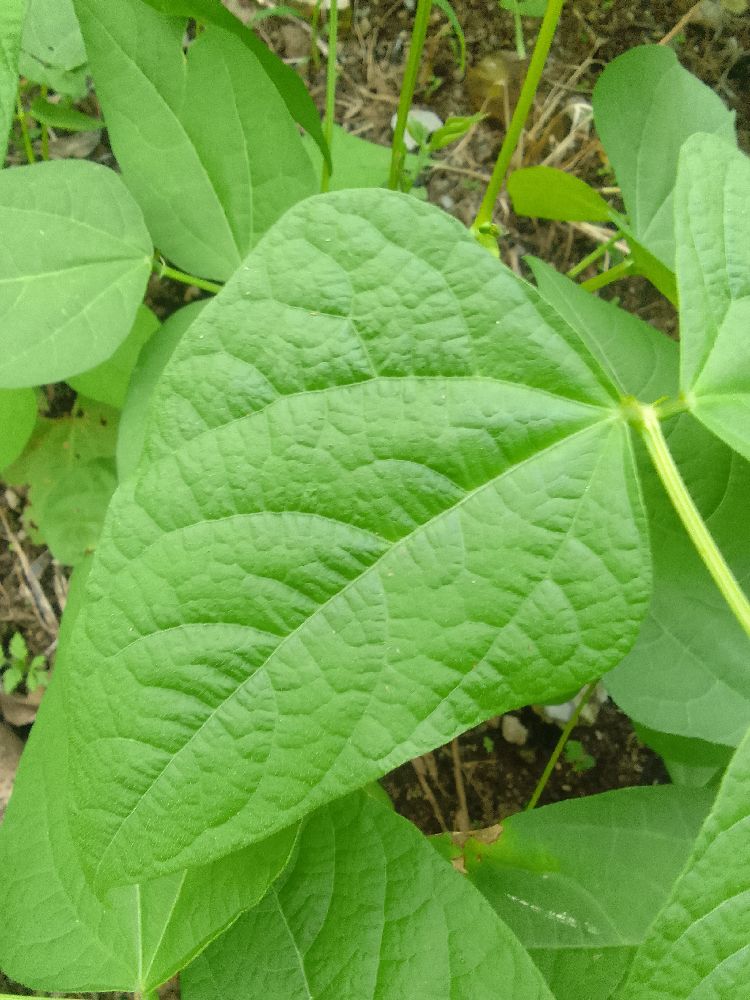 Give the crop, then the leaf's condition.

common bean, healthy
